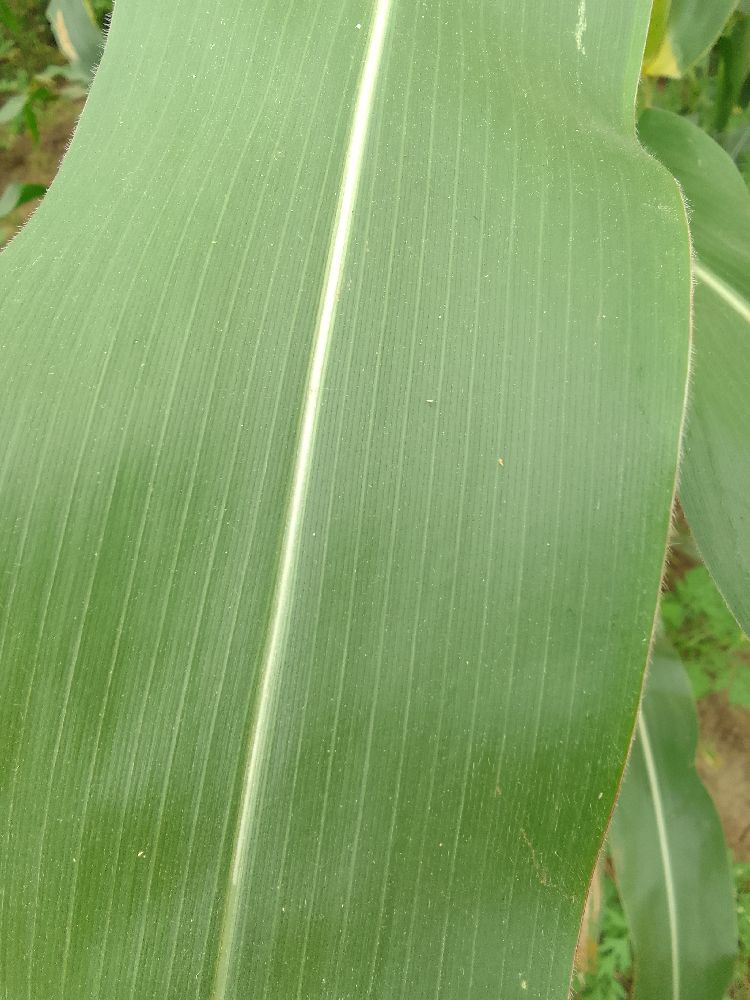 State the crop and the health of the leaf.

maize, healthy
